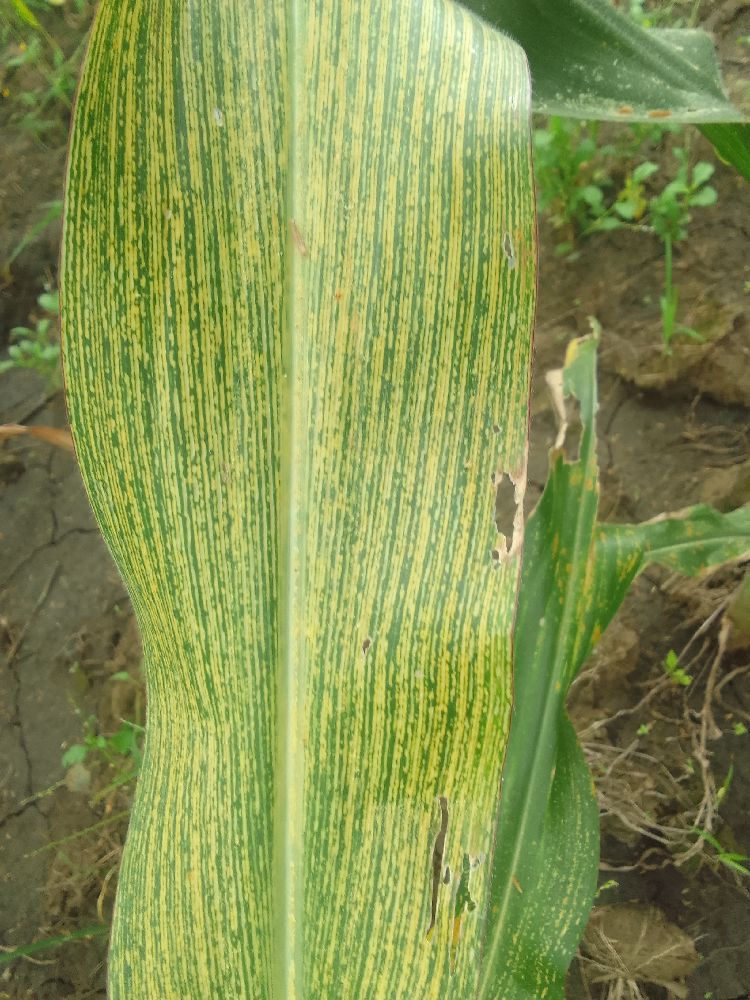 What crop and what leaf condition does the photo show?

maize, maize streak virus
